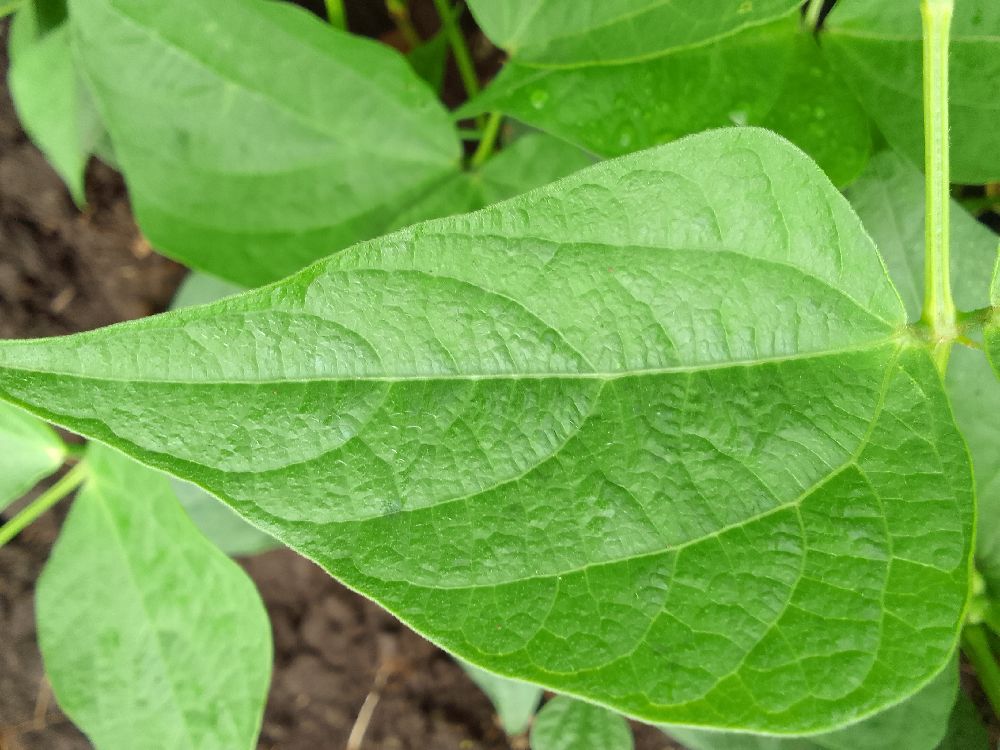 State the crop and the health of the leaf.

common bean, healthy
